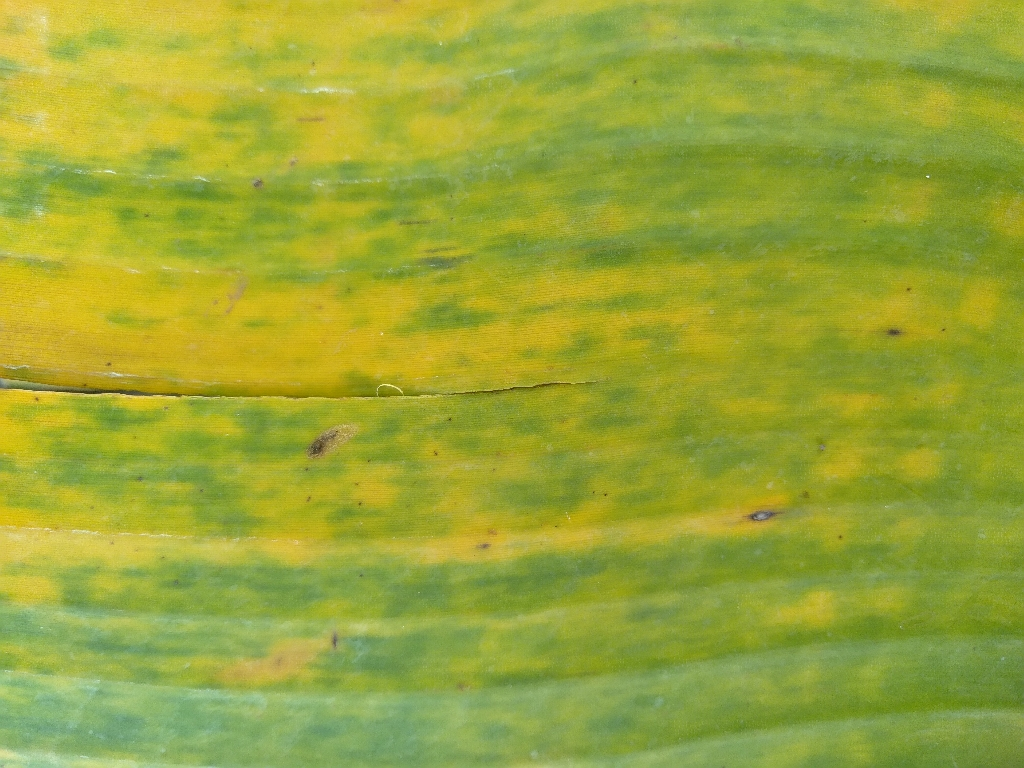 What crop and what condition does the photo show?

banana, fusarium wilt race 1
